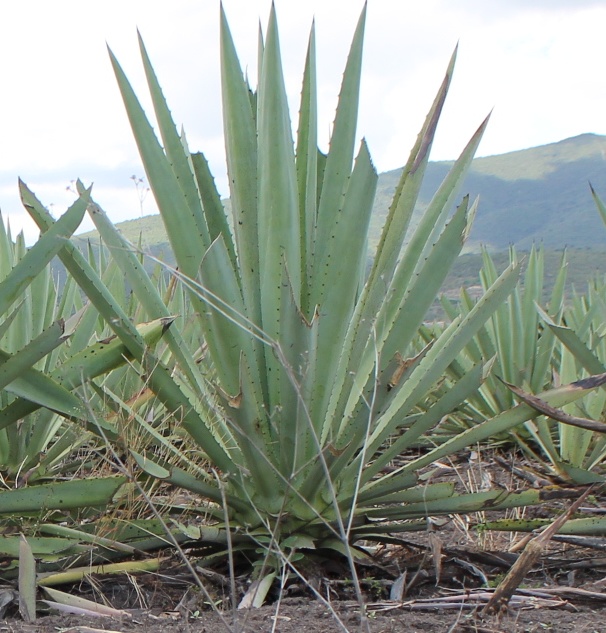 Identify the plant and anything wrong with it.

agave, healthy
